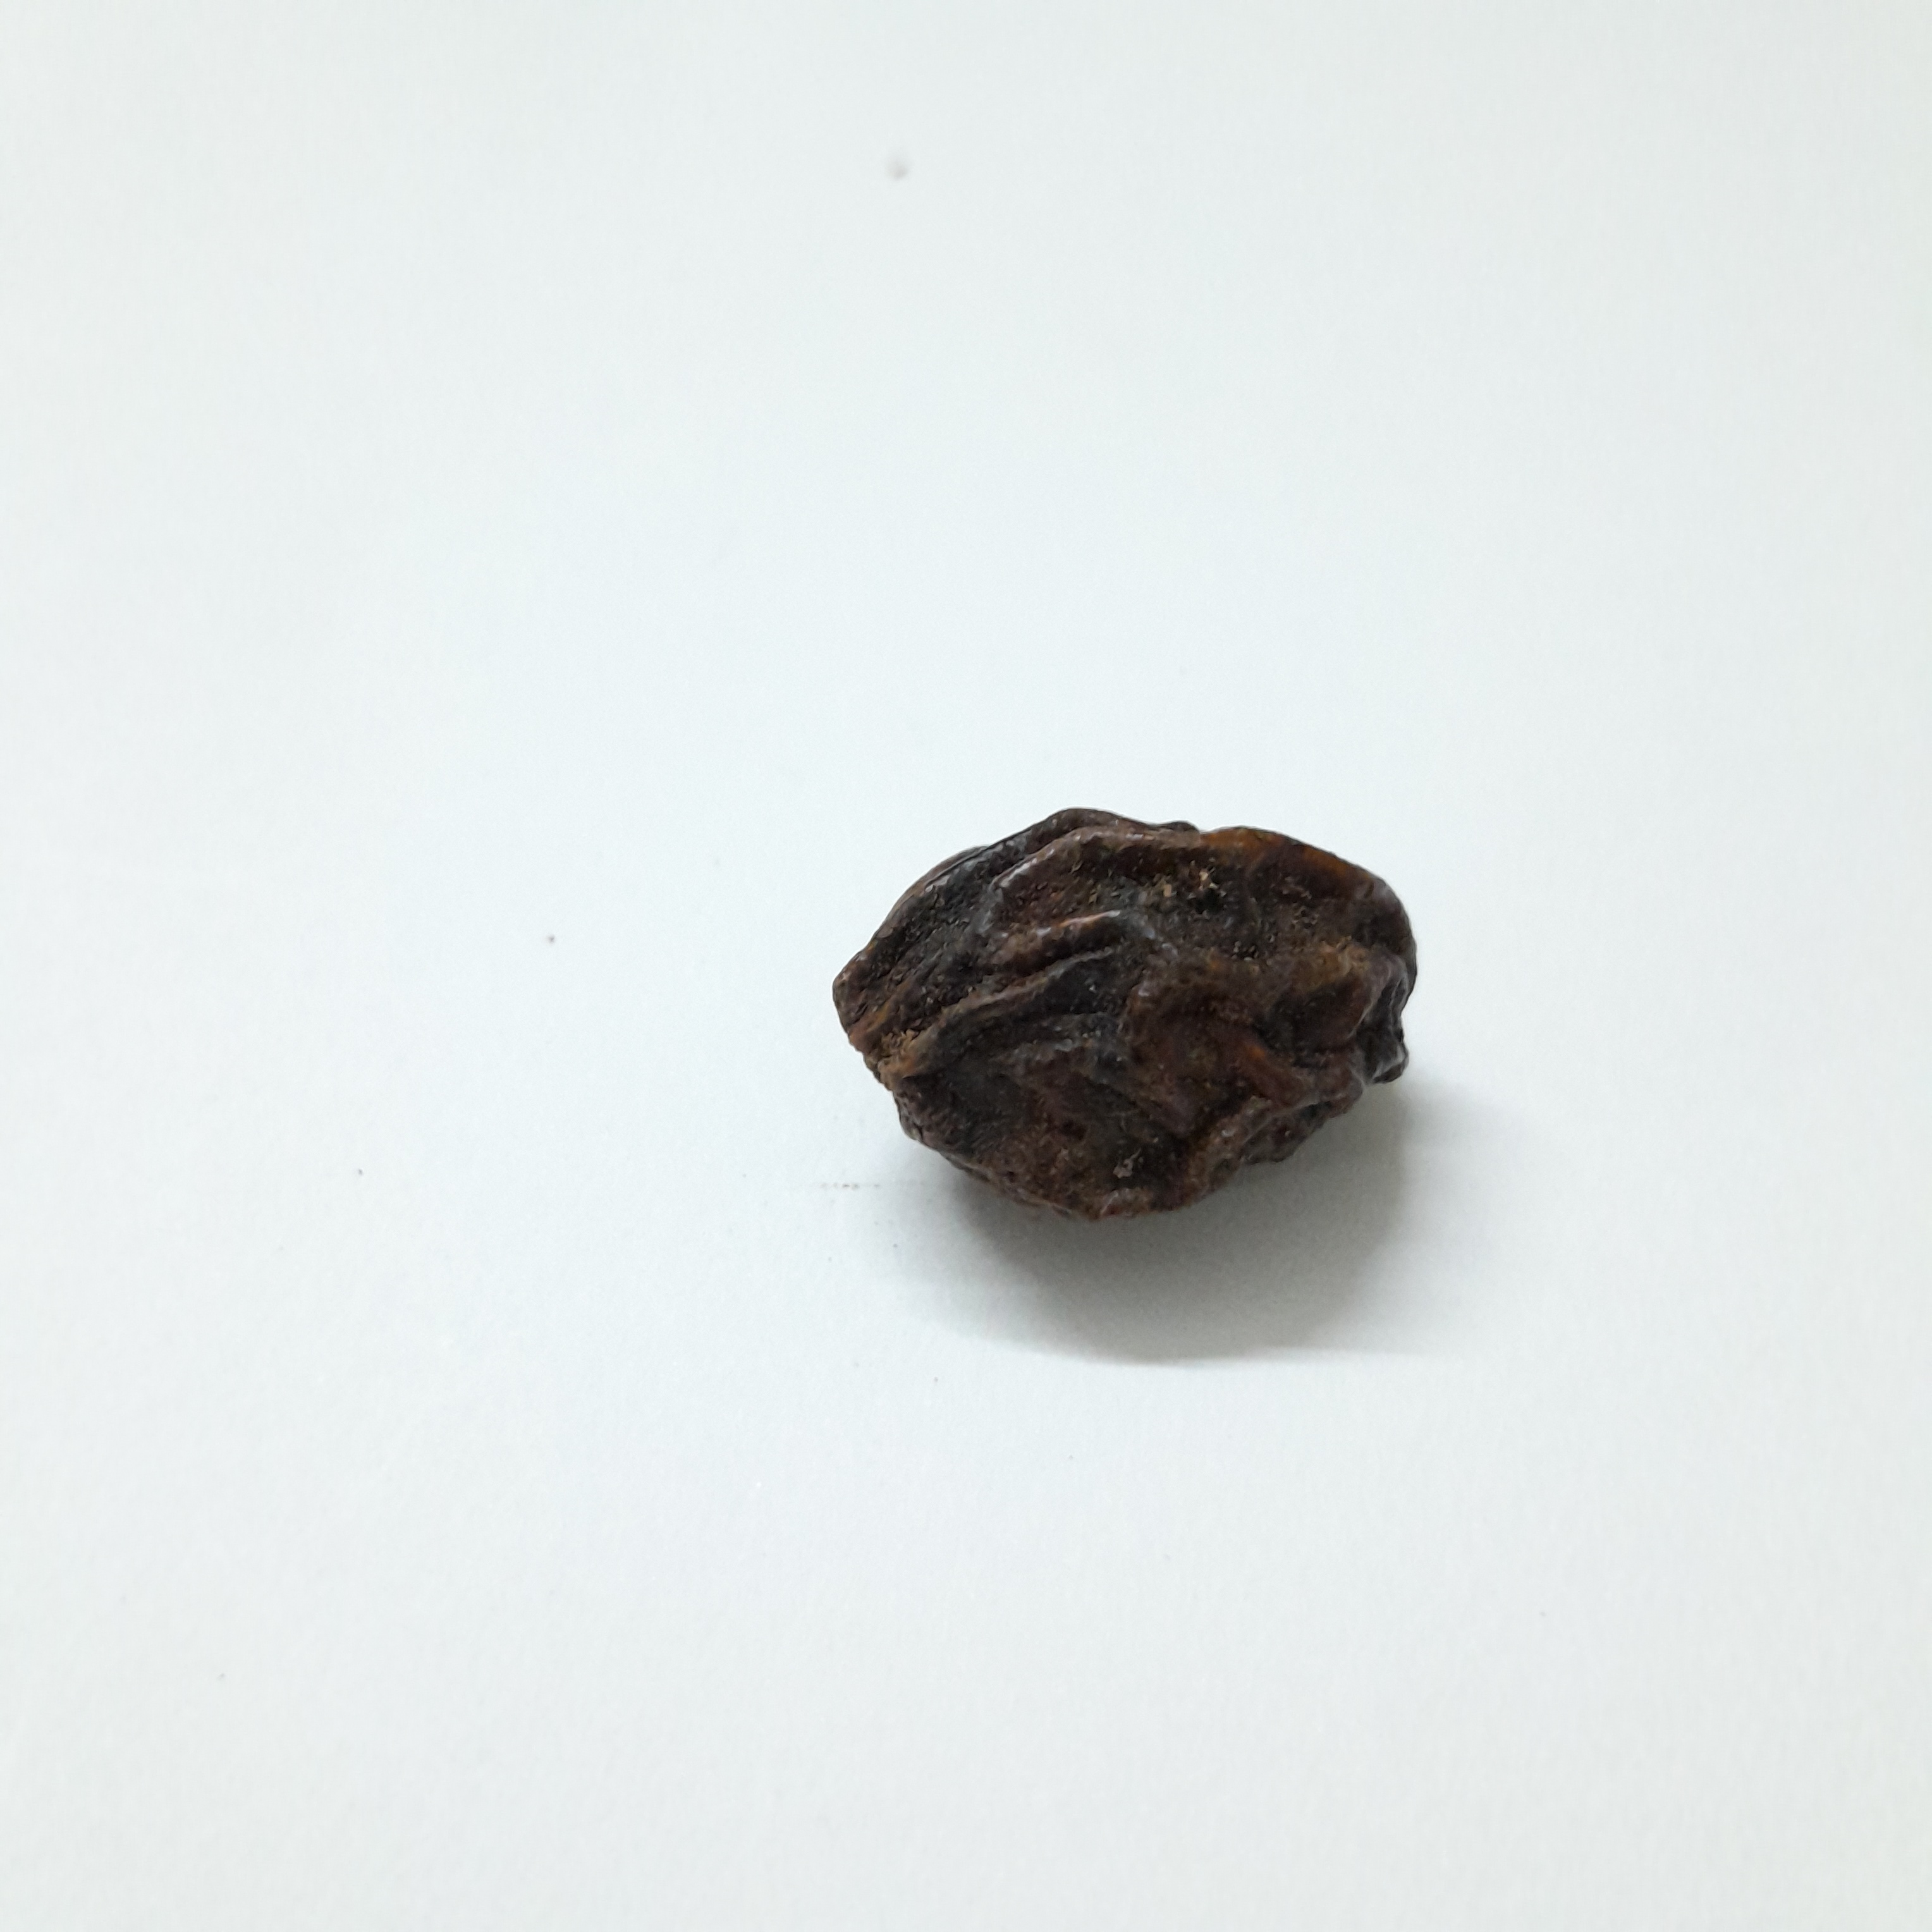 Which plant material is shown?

kadukharik
